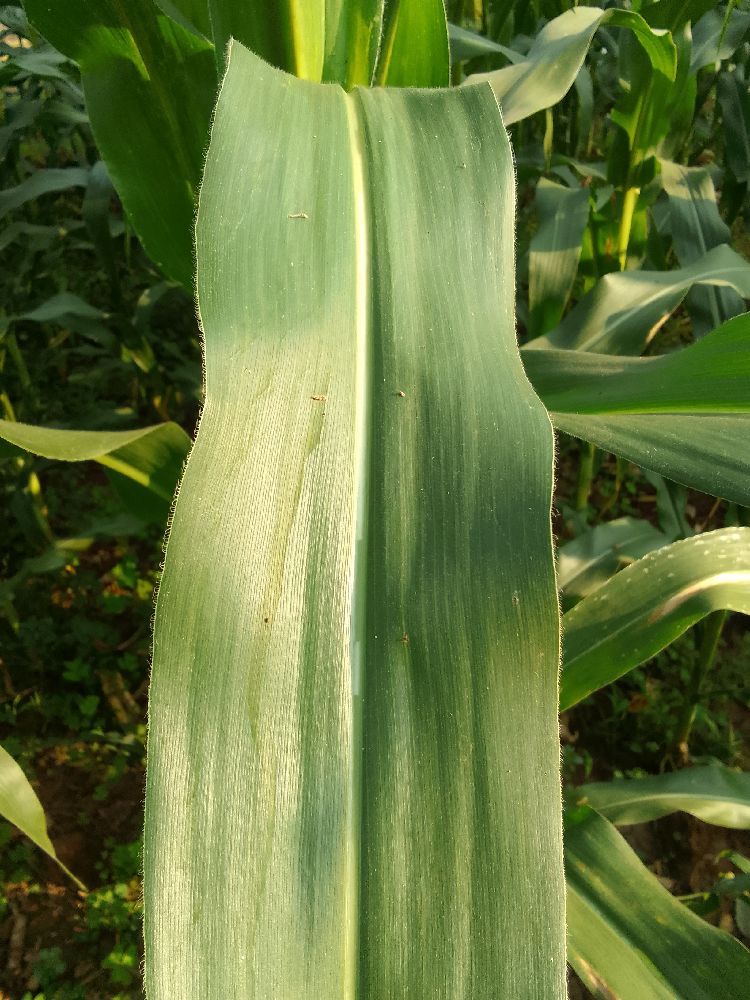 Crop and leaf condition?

maize, healthy
